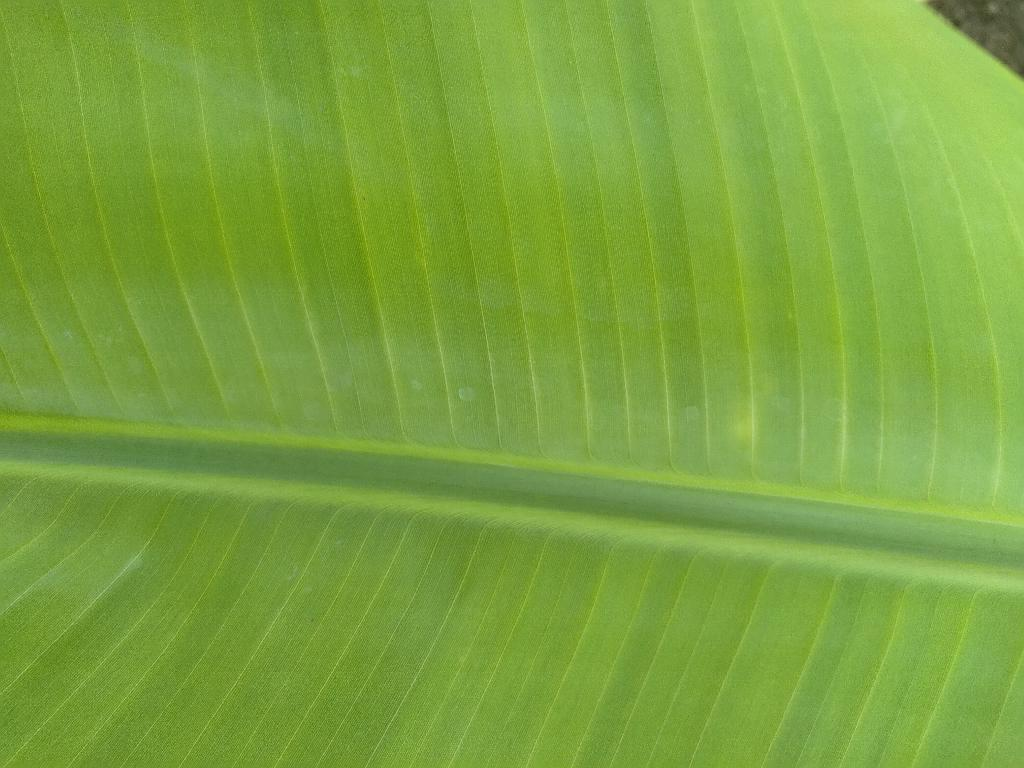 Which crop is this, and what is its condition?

banana, healthy
